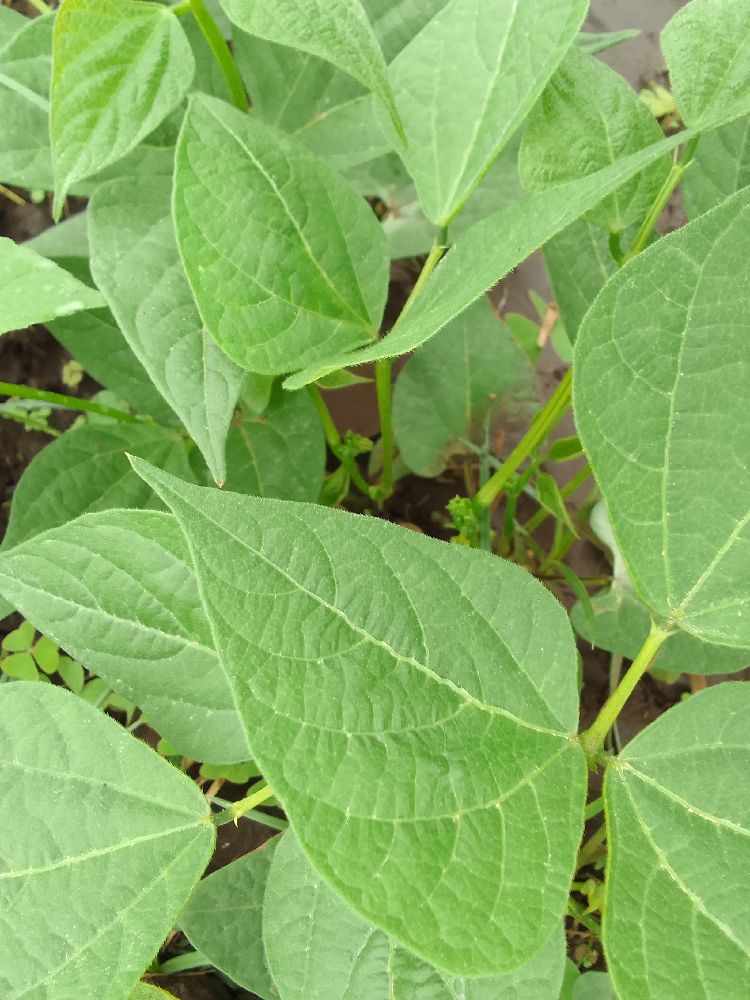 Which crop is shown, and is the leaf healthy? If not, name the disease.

common bean, healthy
